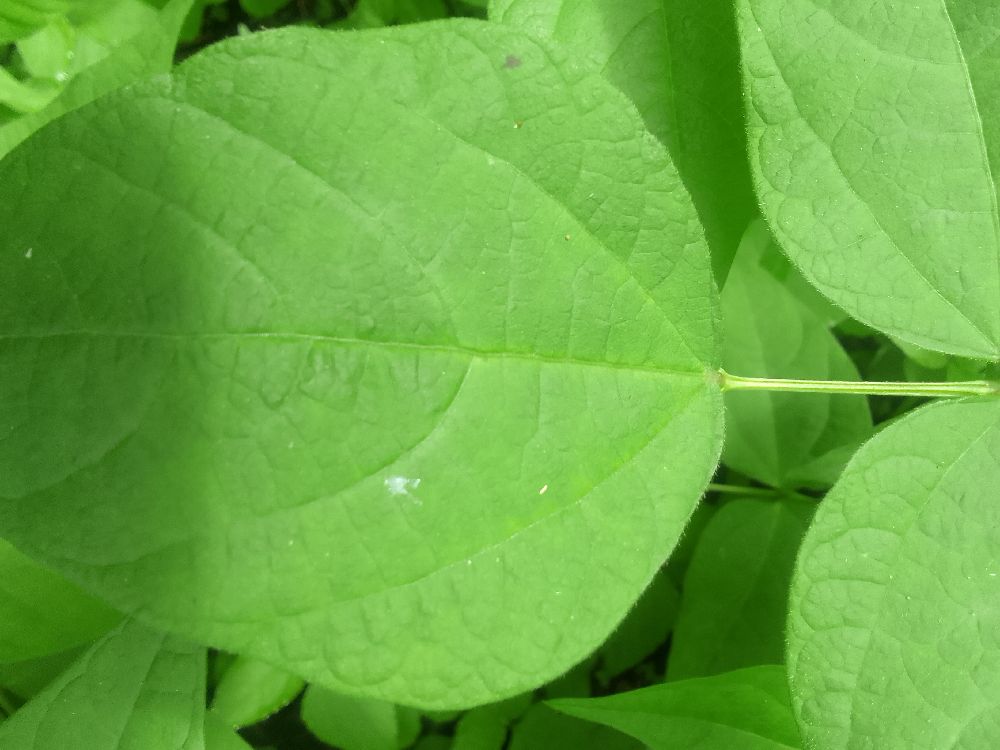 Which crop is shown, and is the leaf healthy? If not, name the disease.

common bean, healthy
